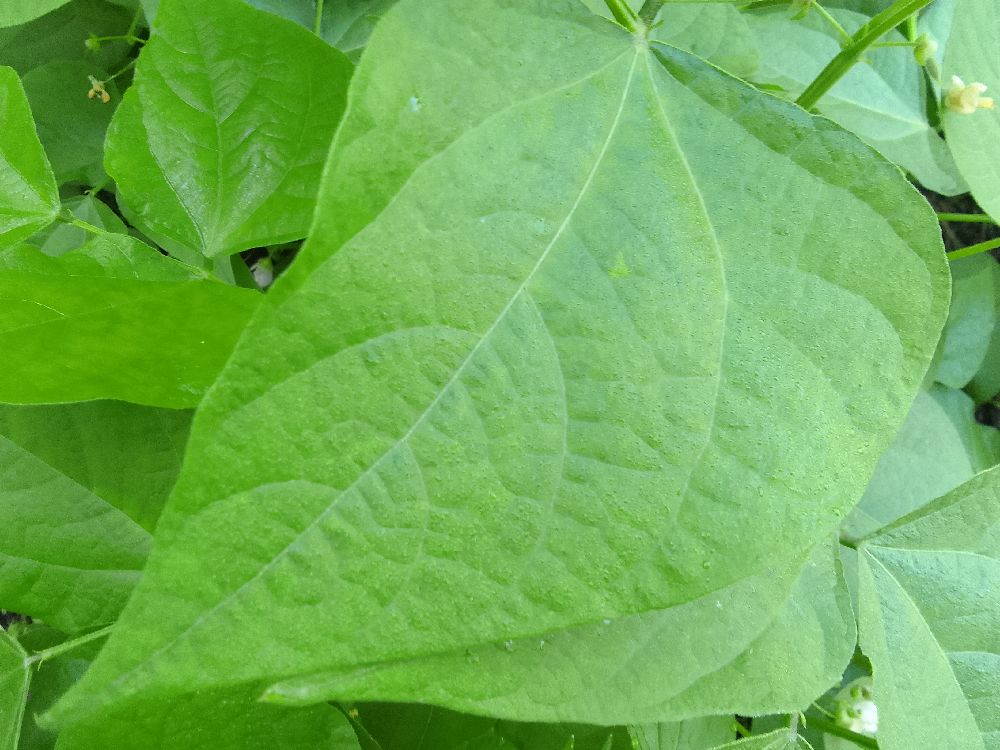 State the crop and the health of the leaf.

common bean, healthy
